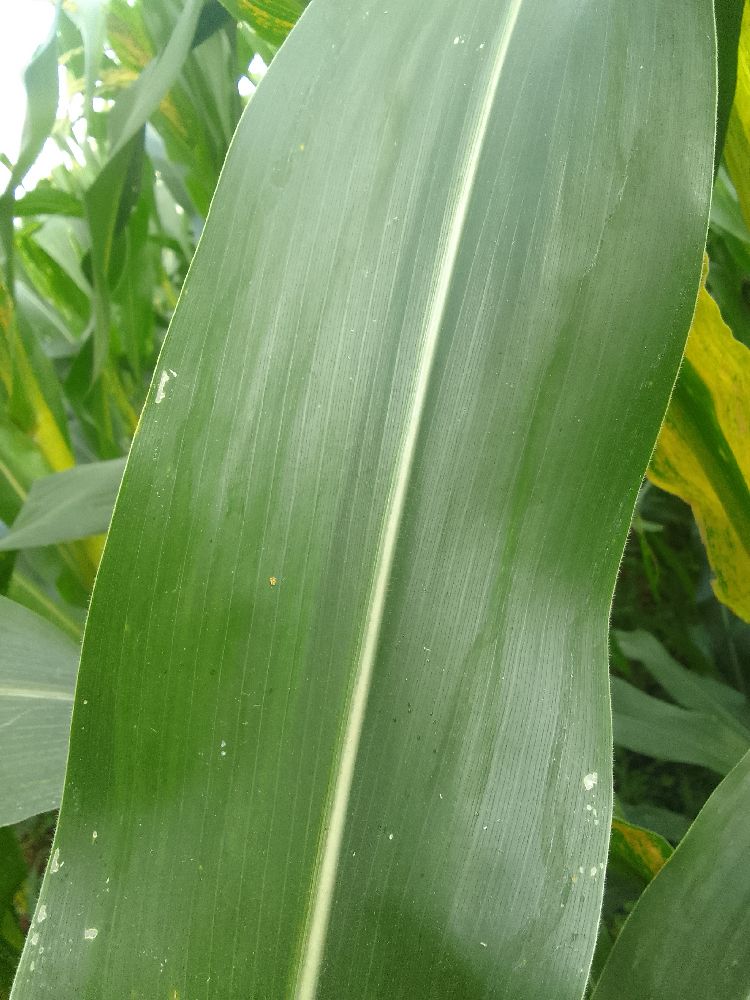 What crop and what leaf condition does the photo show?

maize, healthy
